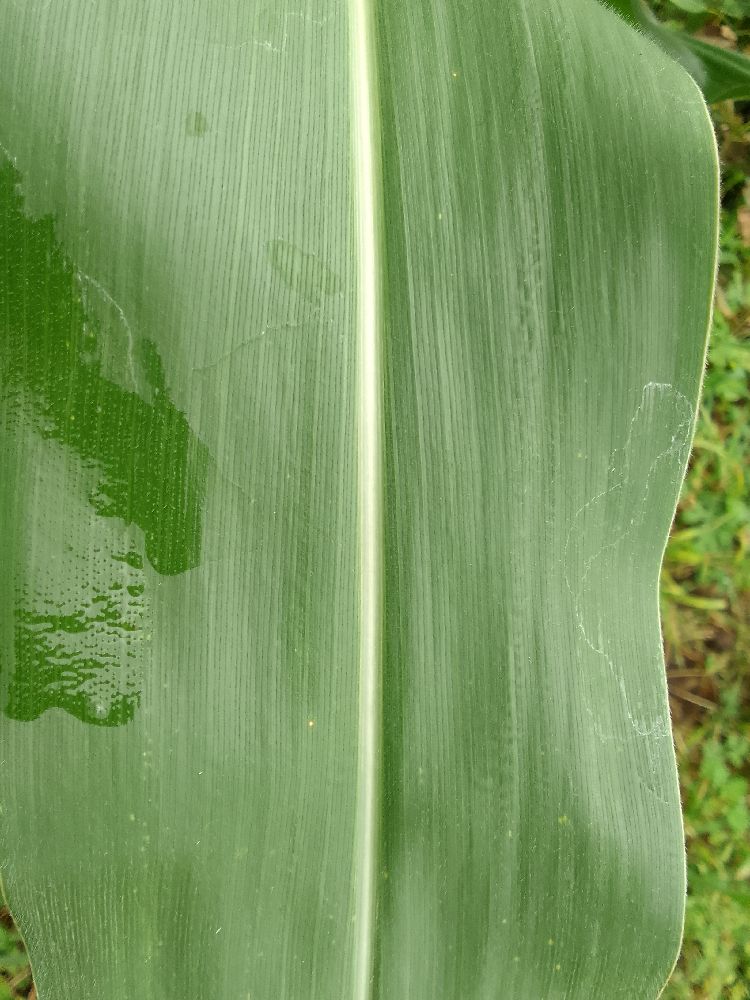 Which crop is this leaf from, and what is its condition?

maize, healthy
